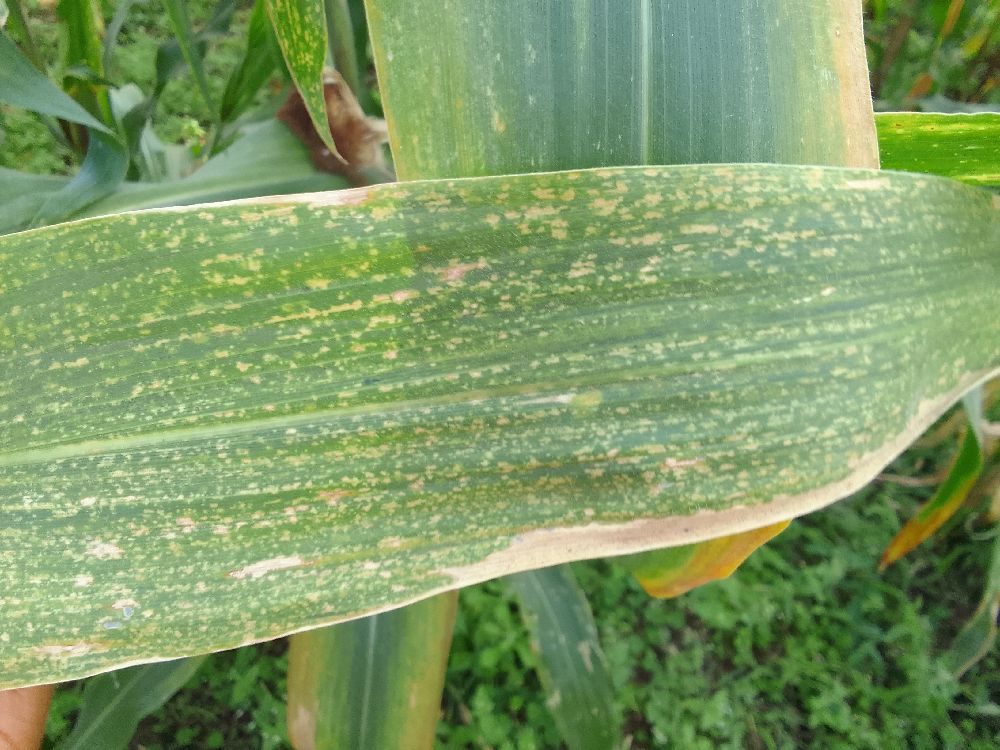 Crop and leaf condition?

maize, maize lethal necrosis
